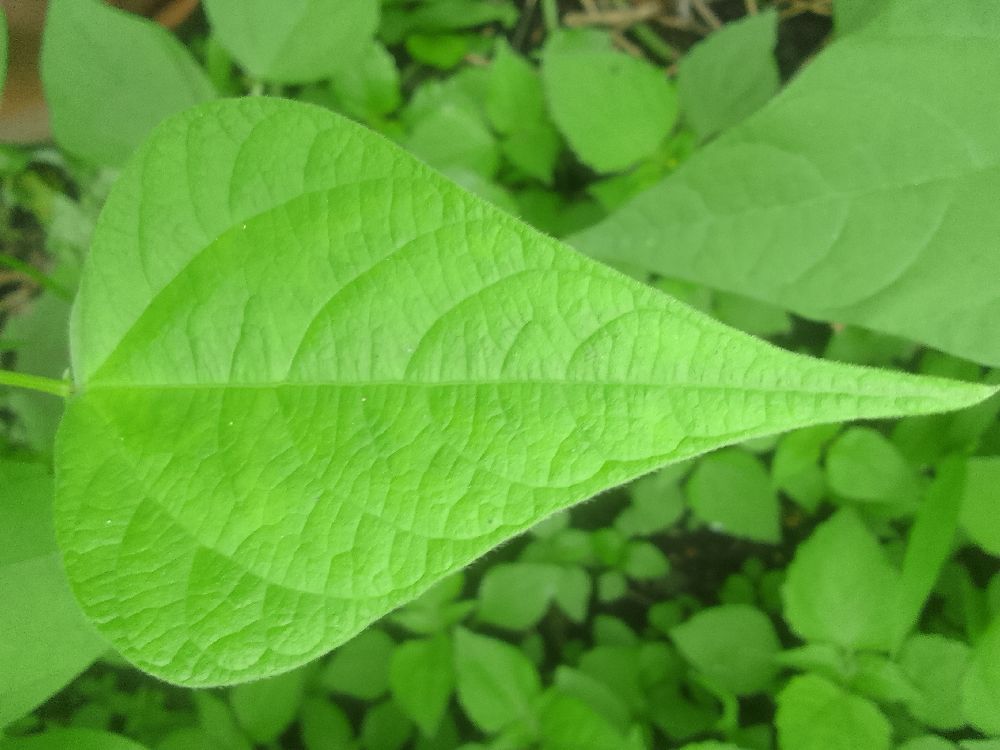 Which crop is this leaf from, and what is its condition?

common bean, healthy
